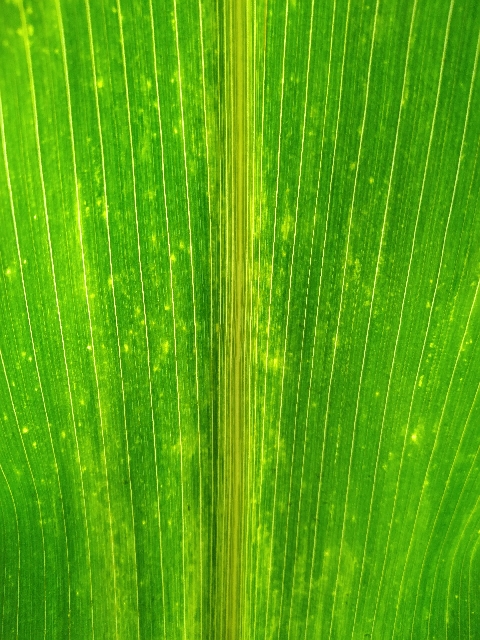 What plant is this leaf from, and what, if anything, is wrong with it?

maize, maize lethal necrosis
